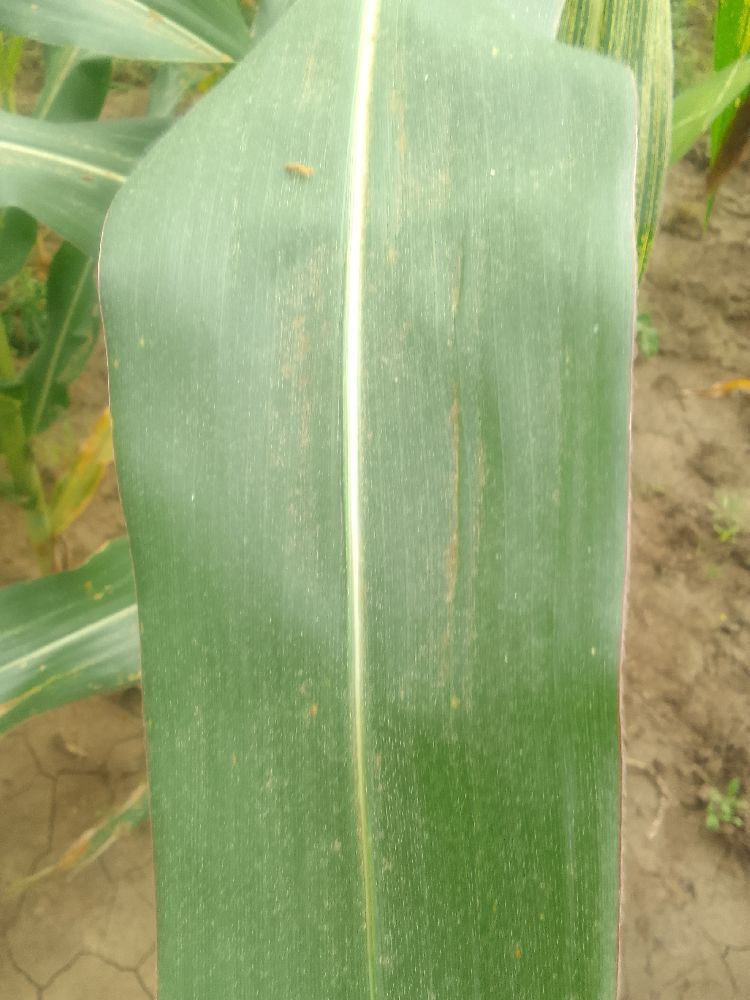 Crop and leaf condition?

maize, healthy
